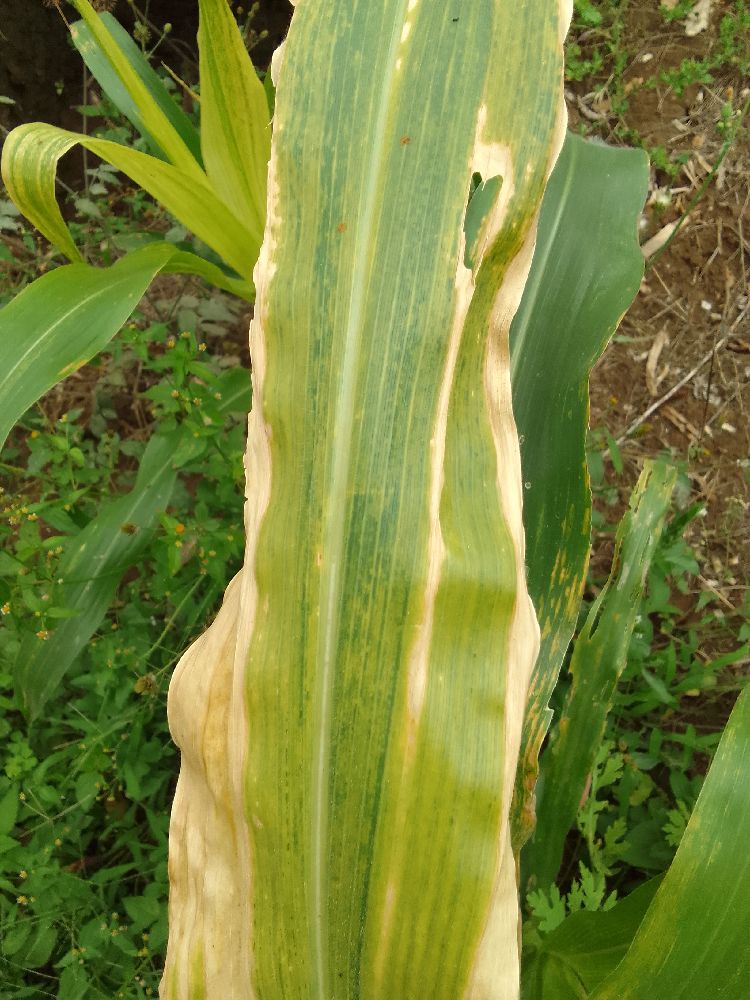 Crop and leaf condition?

maize, maize lethal necrosis
